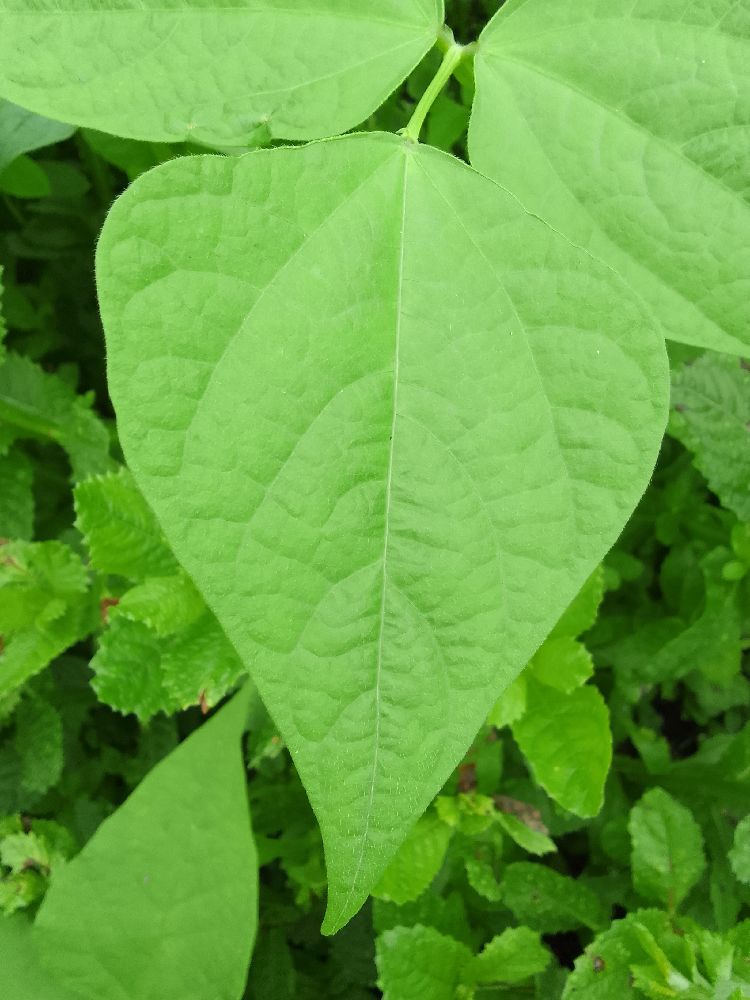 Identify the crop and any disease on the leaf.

common bean, healthy
